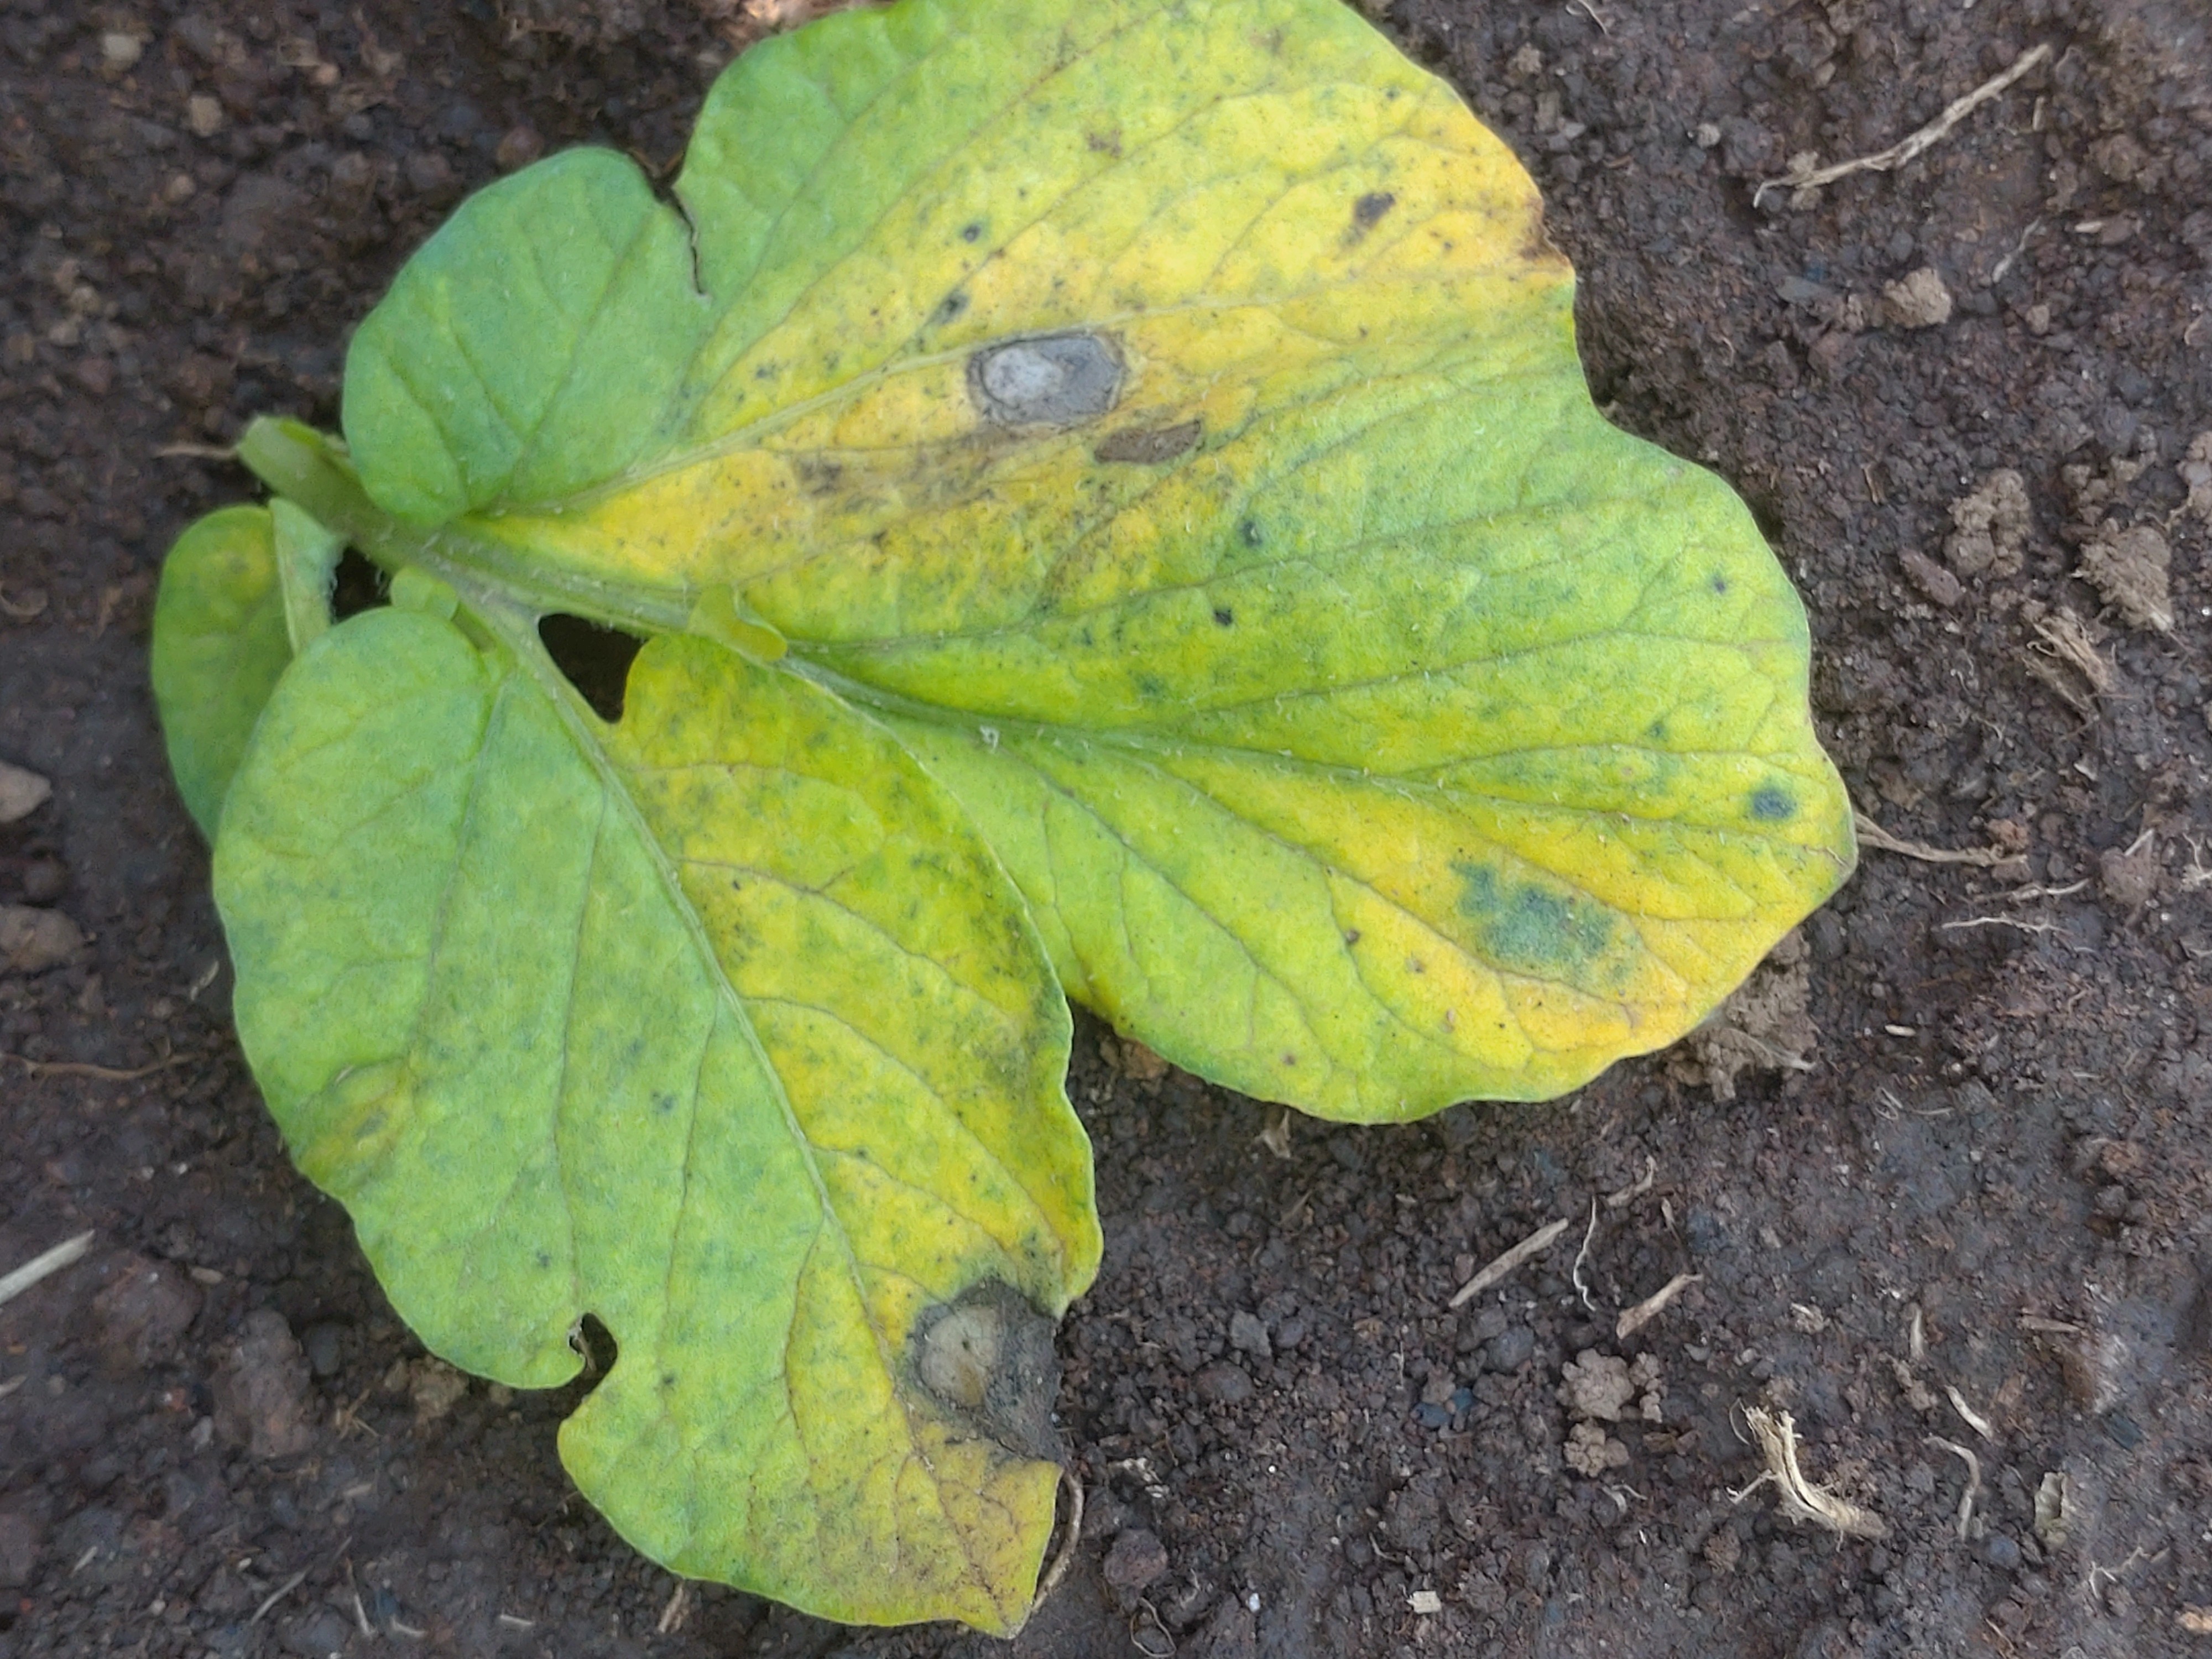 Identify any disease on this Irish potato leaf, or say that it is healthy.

late blight
